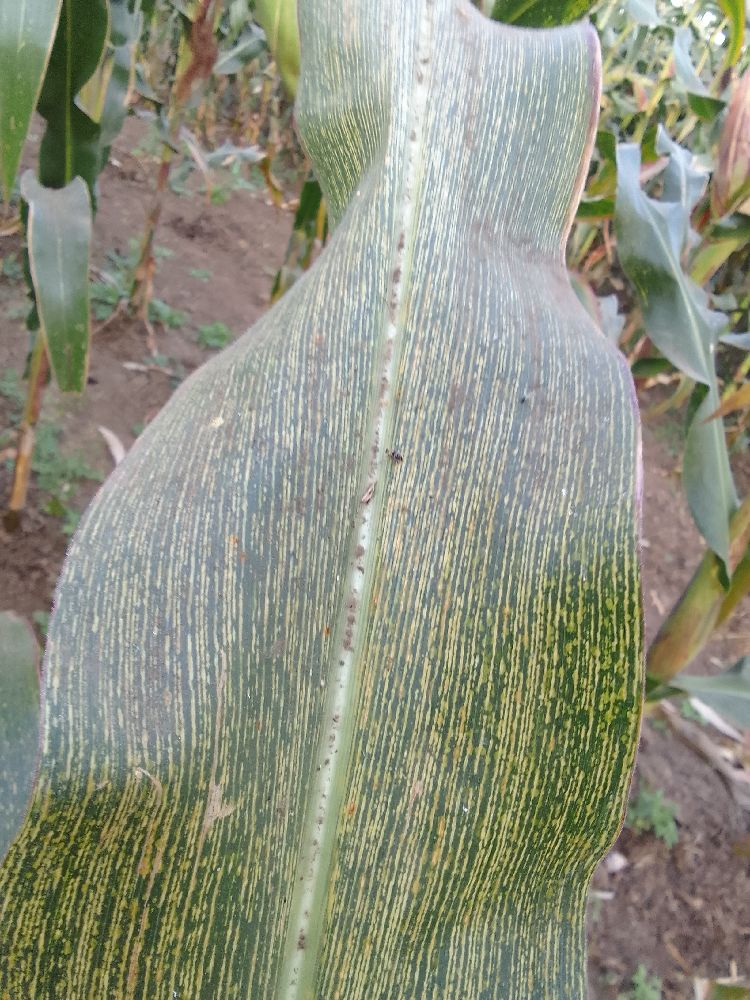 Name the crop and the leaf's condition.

maize, maize streak virus
